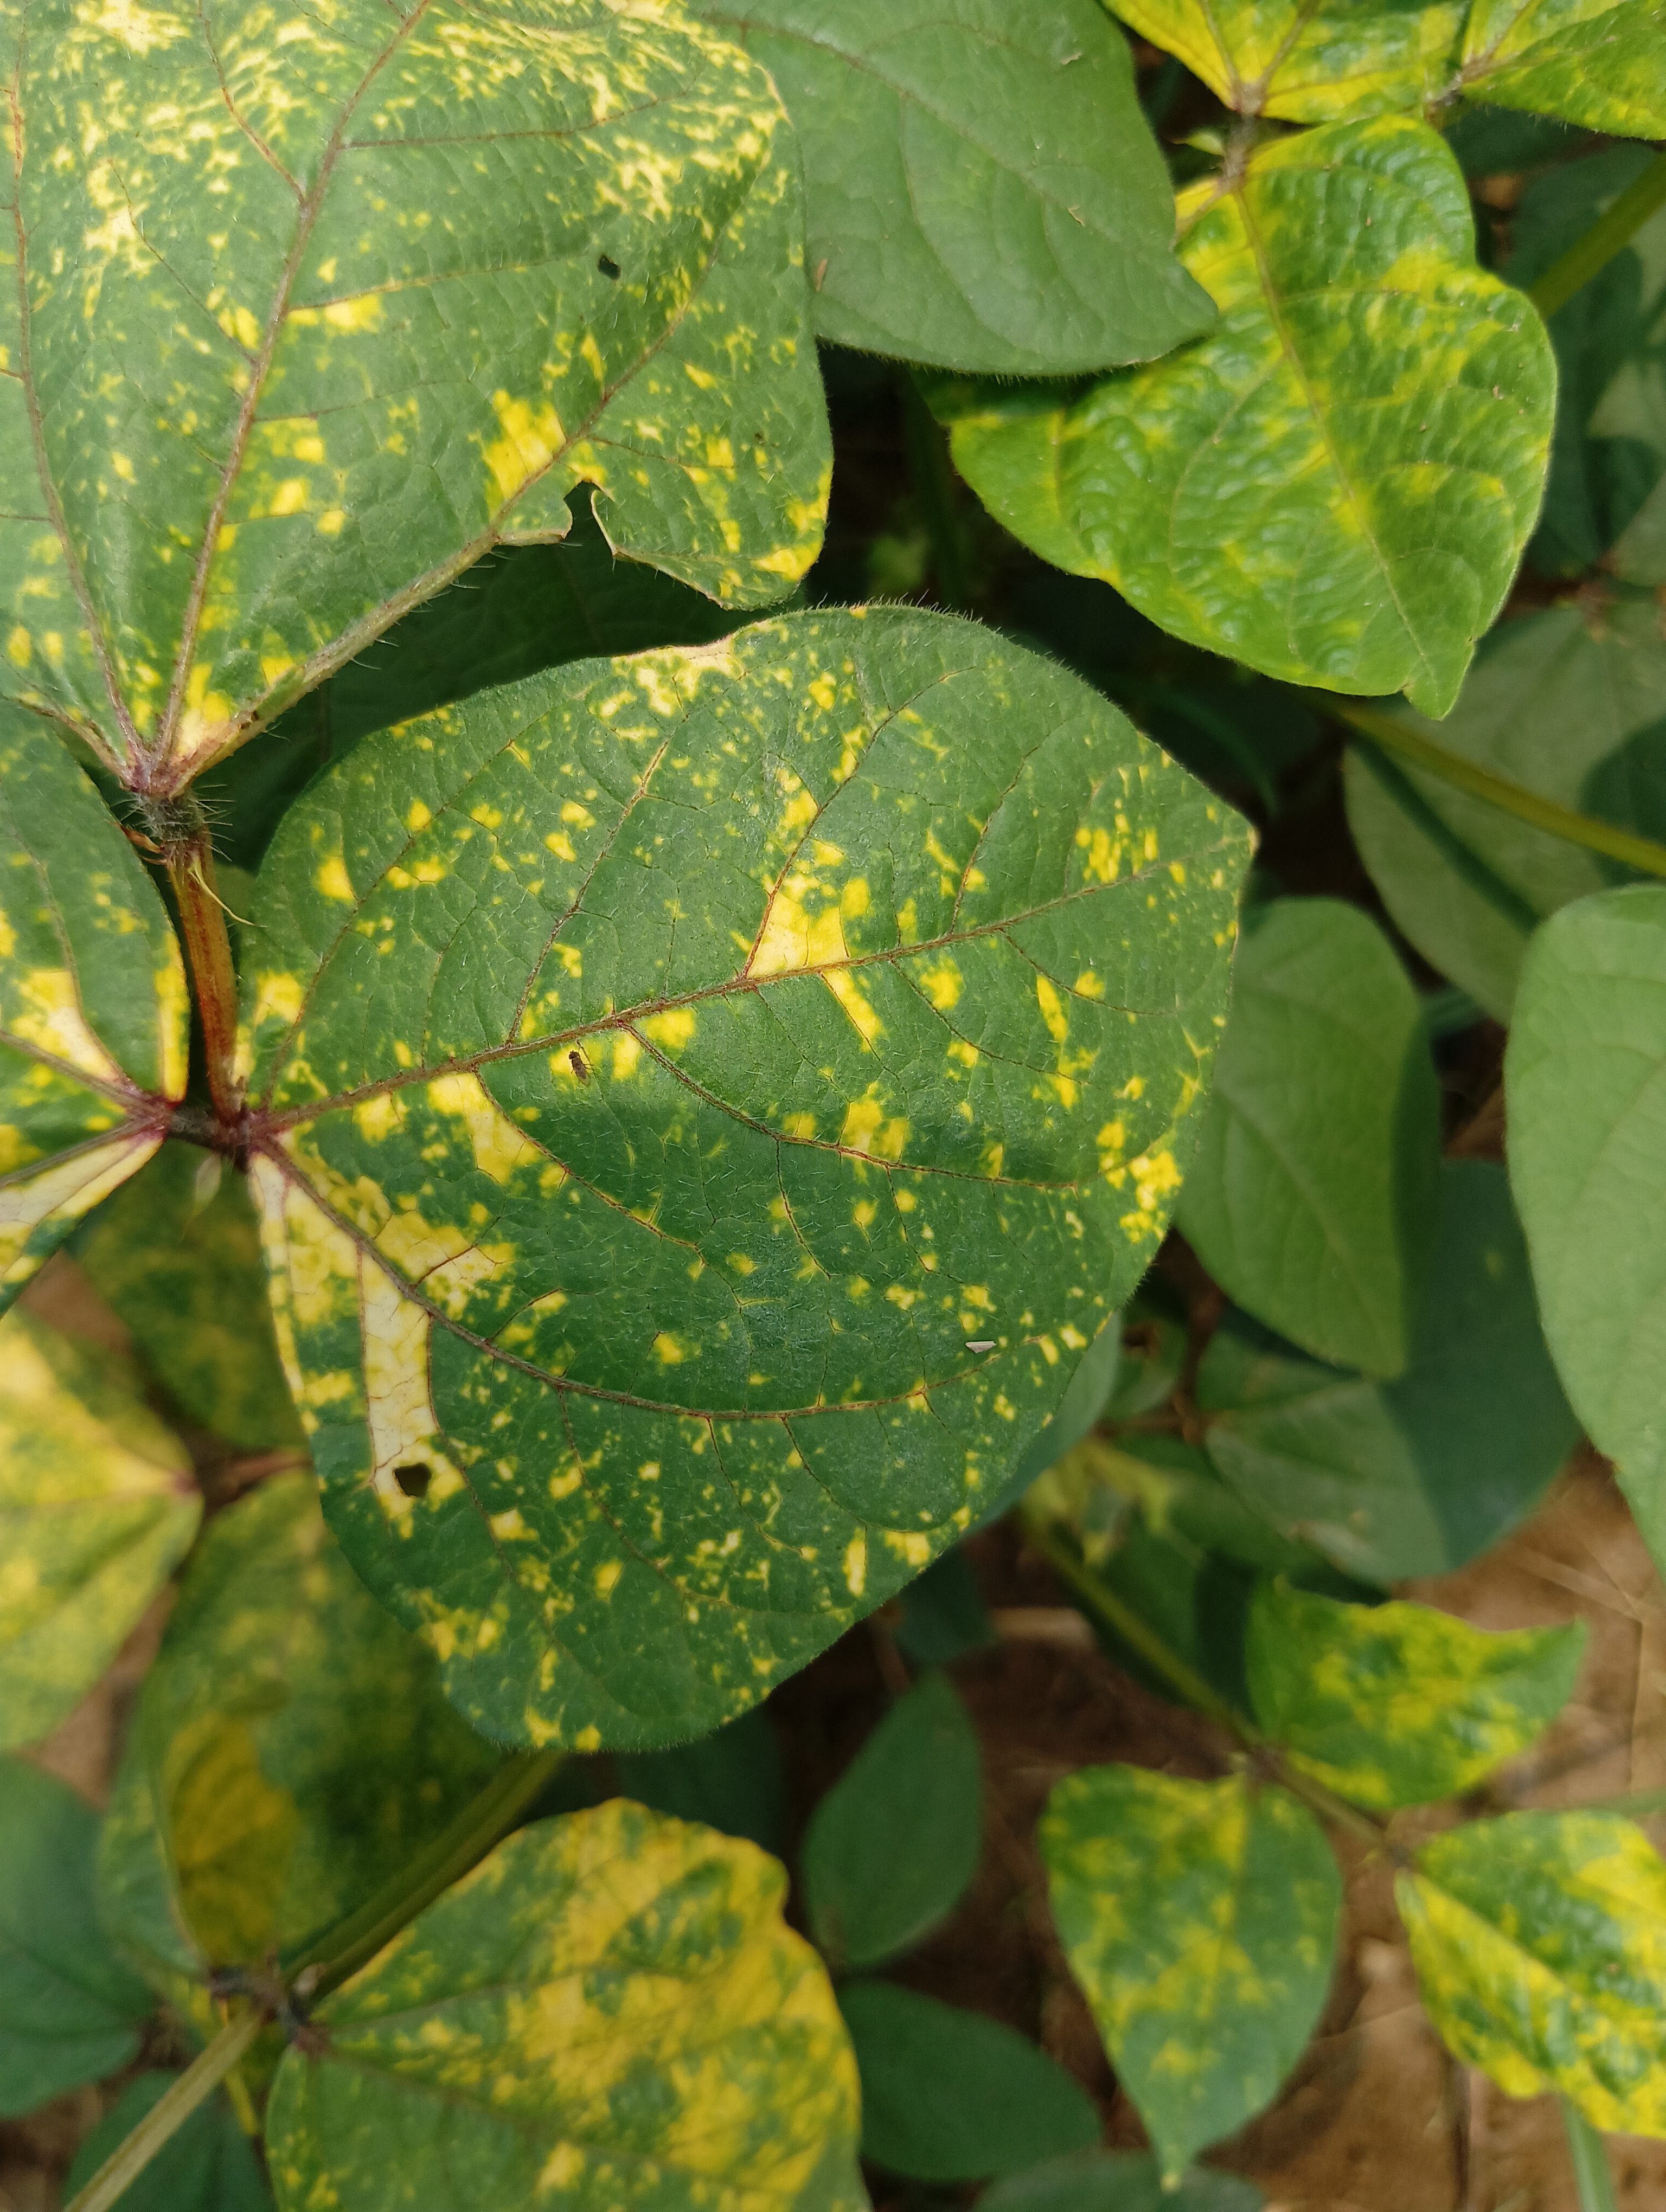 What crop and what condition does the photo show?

mungbean, yellow mosaic
